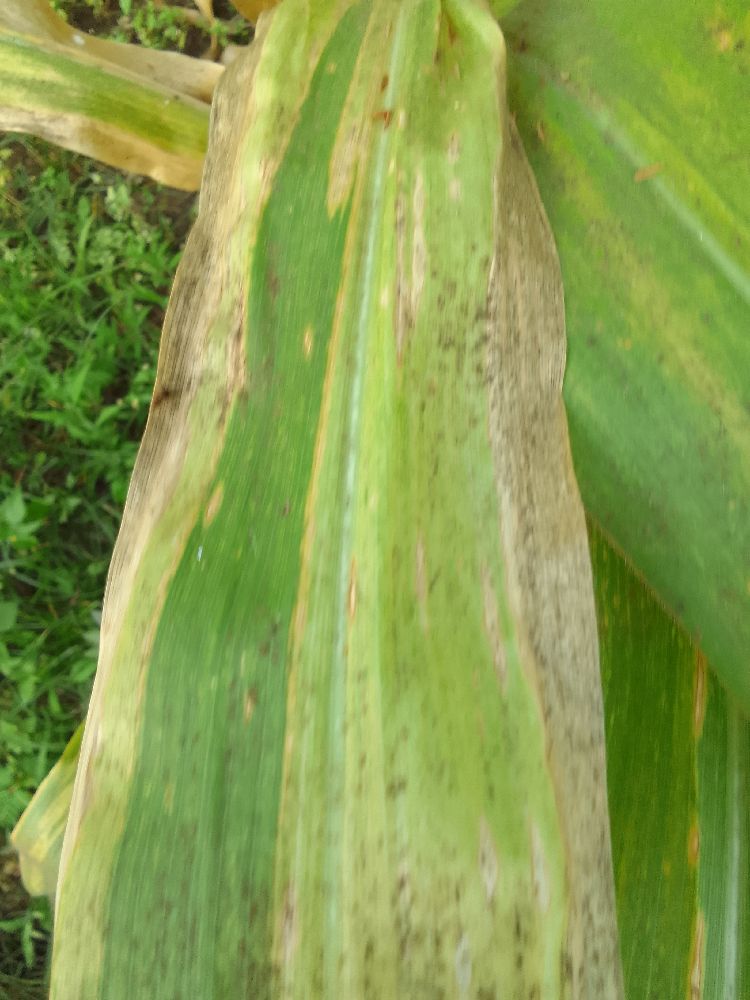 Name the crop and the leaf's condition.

maize, maize lethal necrosis
